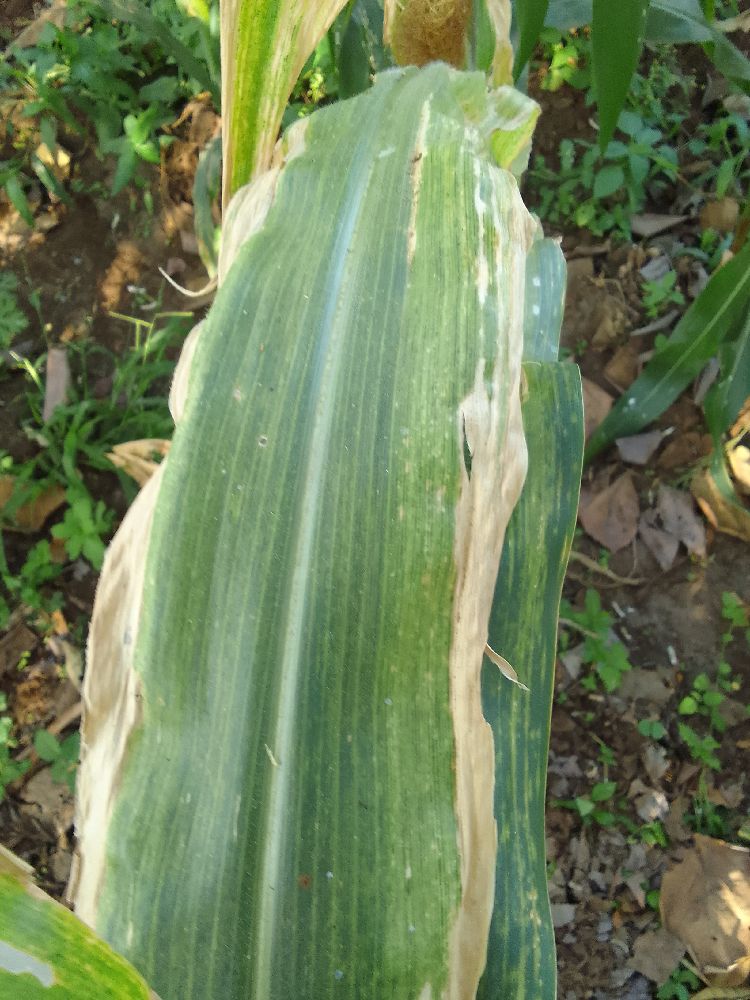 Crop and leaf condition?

maize, maize lethal necrosis
